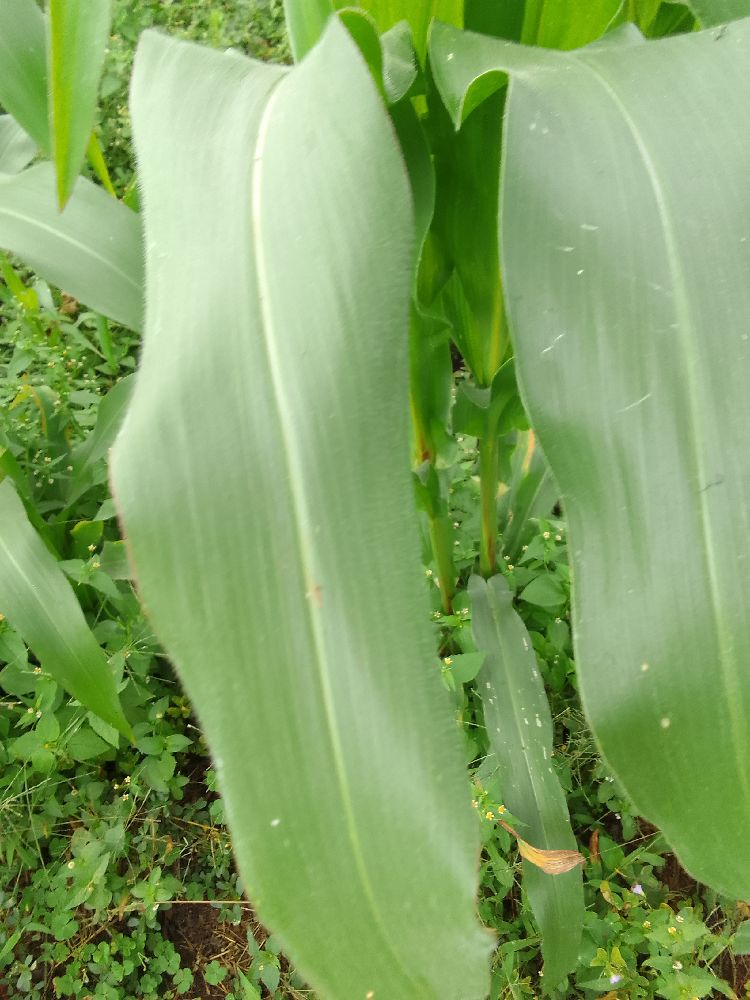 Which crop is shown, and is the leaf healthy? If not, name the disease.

maize, healthy
